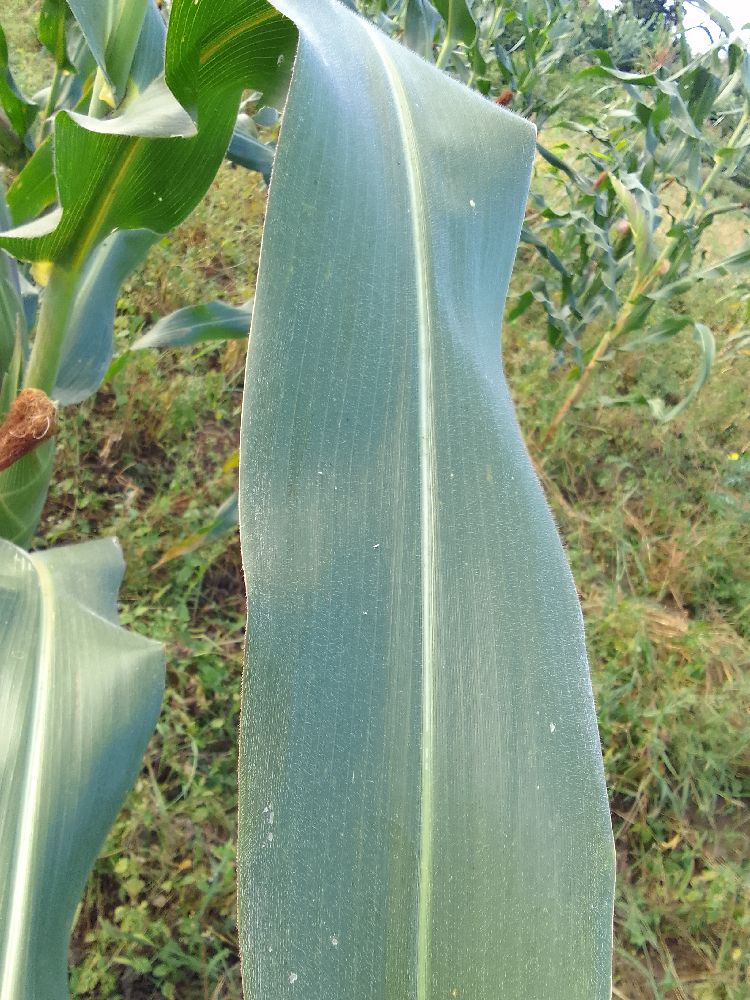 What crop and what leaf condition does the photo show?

maize, healthy
